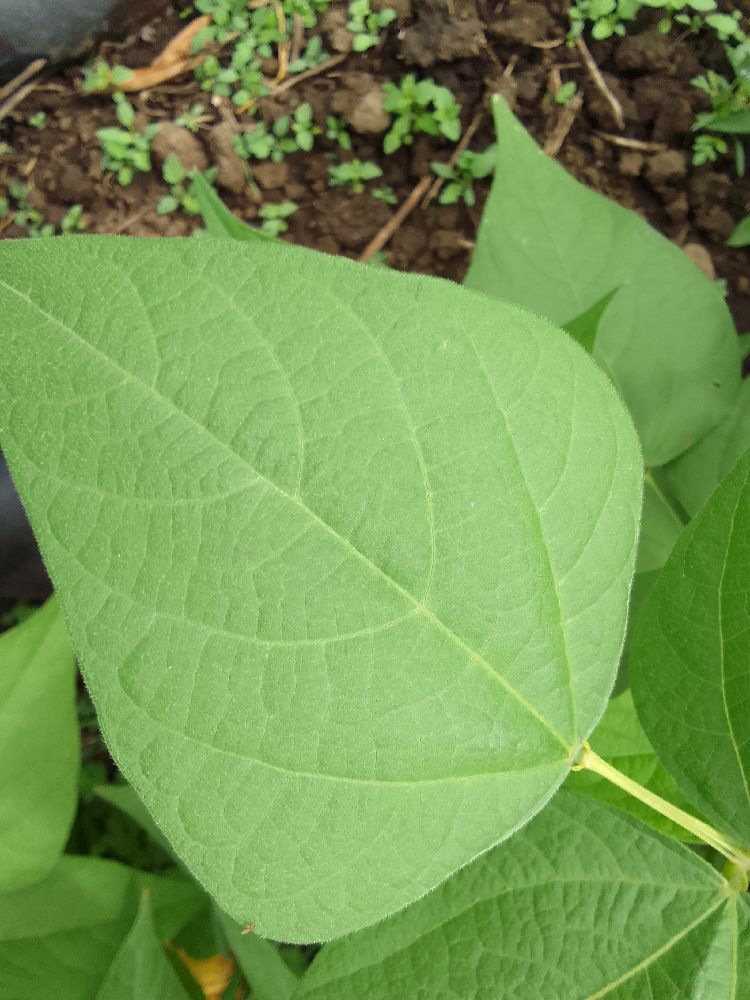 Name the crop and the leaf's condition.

common bean, healthy
